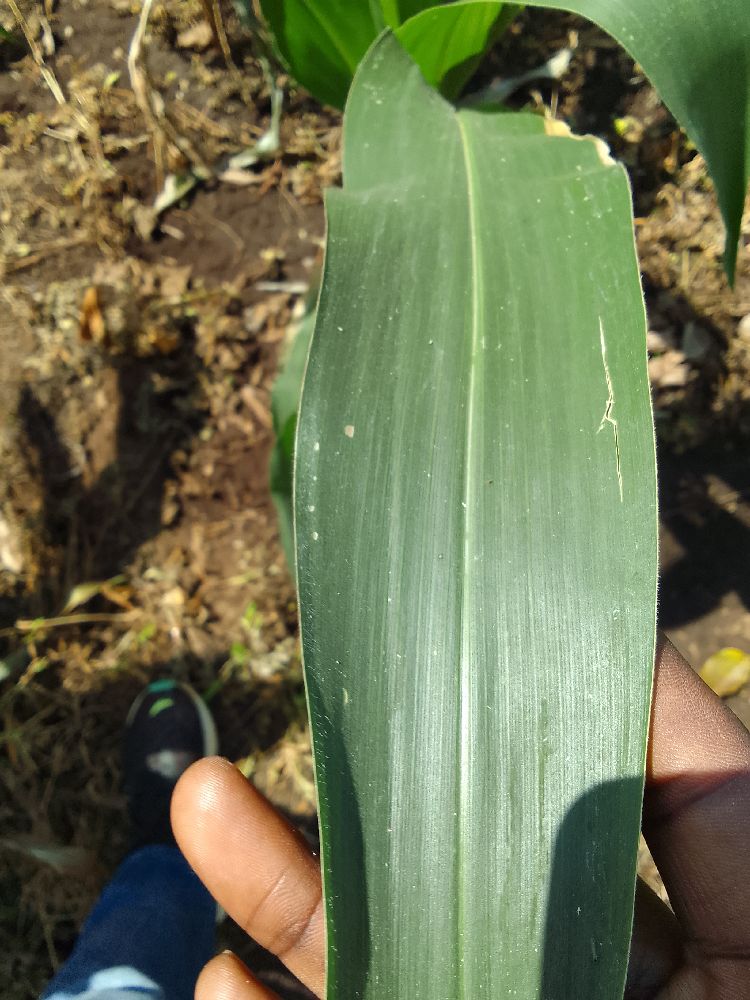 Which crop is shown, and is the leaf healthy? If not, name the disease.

maize, healthy
